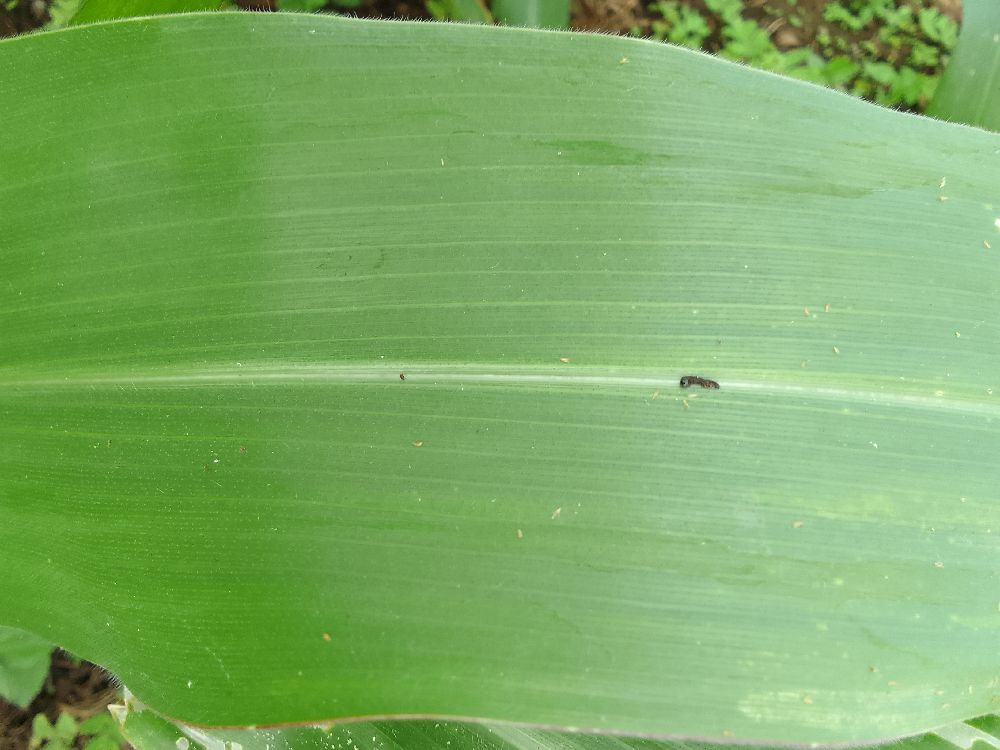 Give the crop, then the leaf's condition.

maize, healthy
